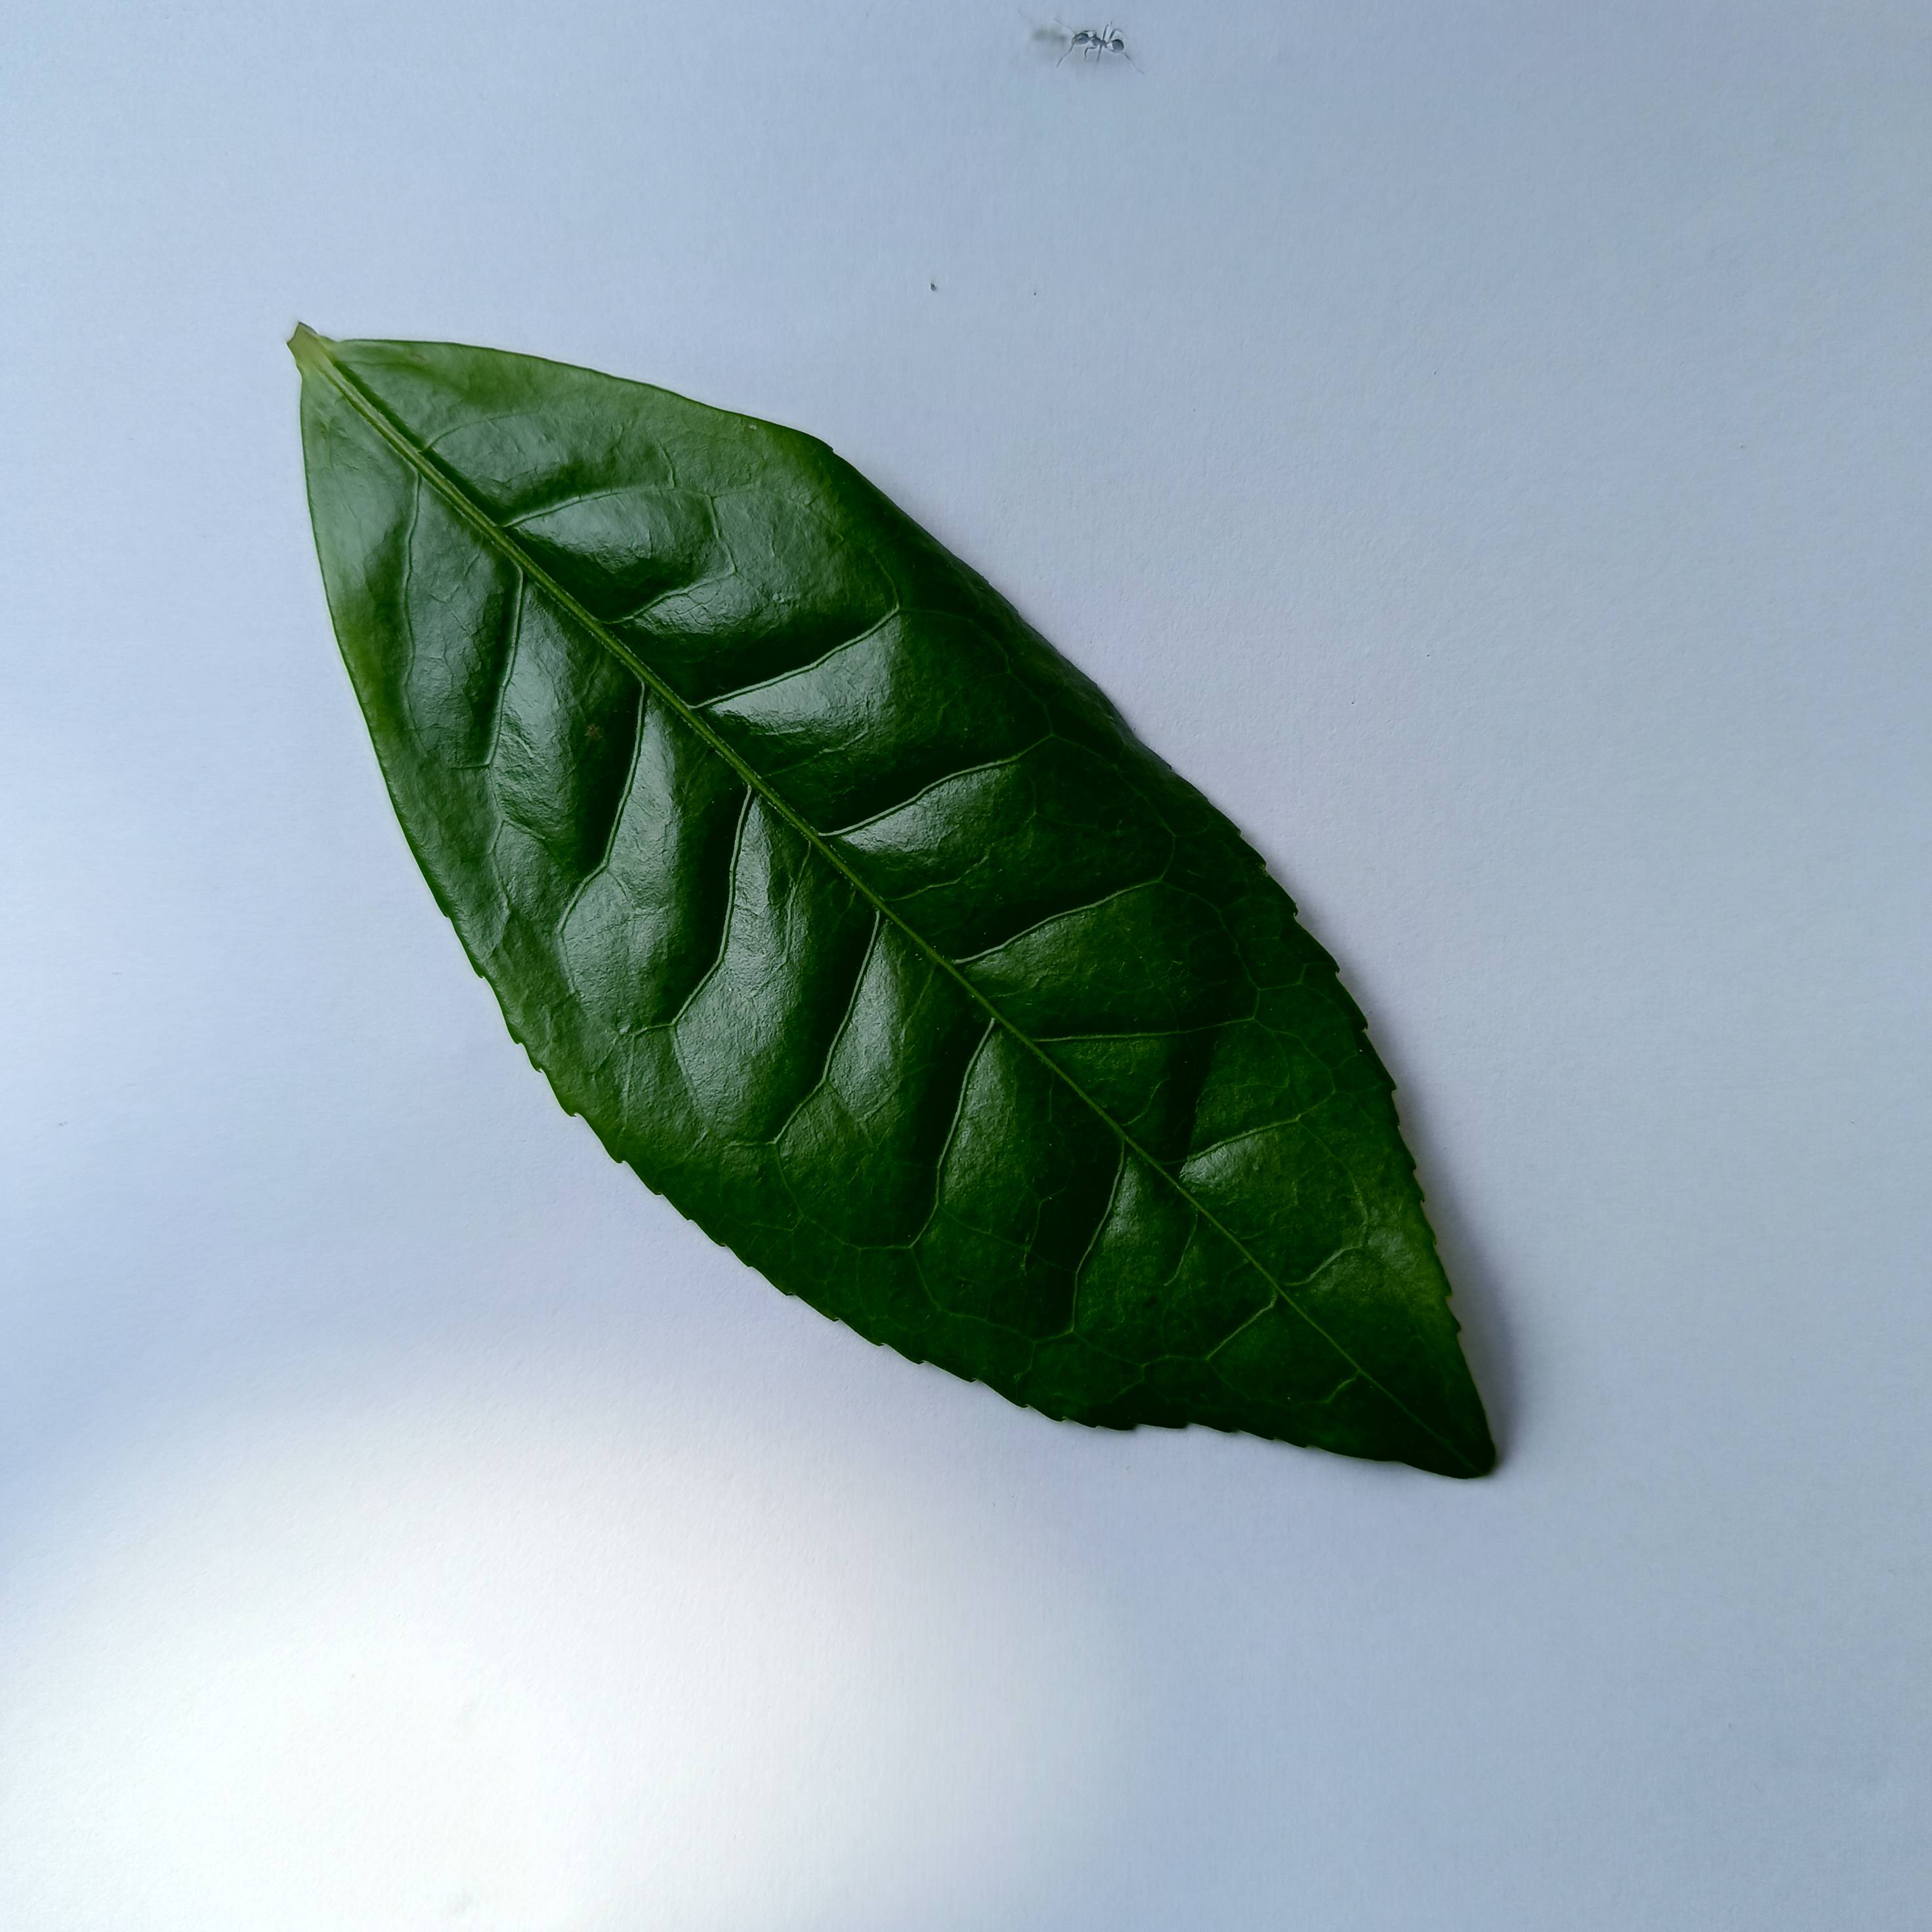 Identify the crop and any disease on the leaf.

tea, healthy
